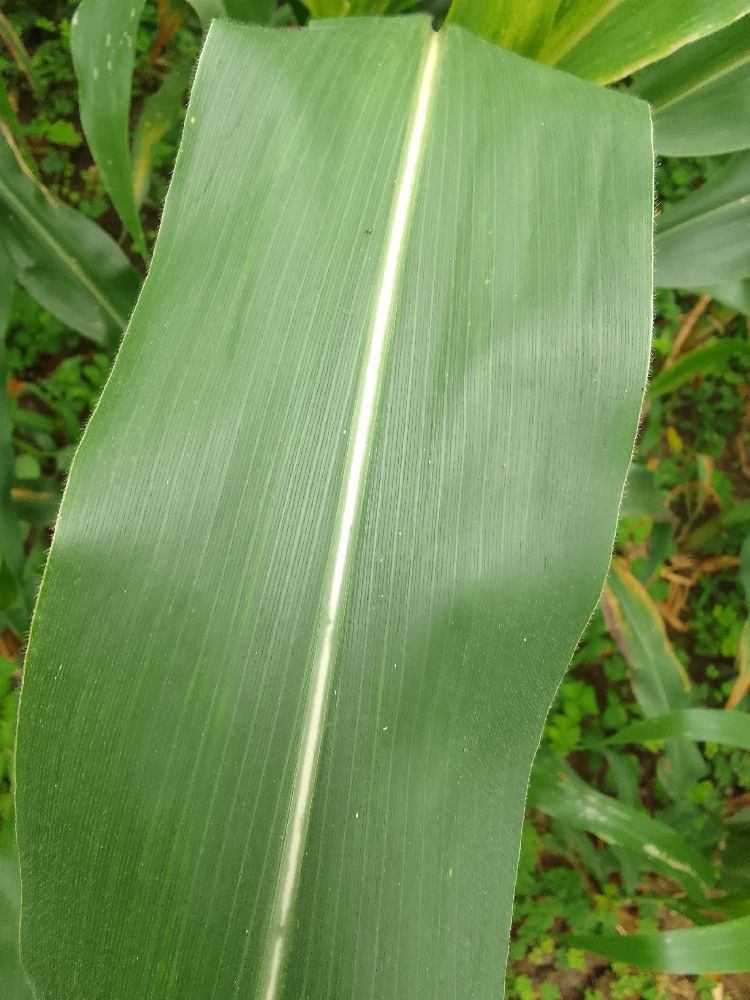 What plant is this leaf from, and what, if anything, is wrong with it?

maize, healthy
